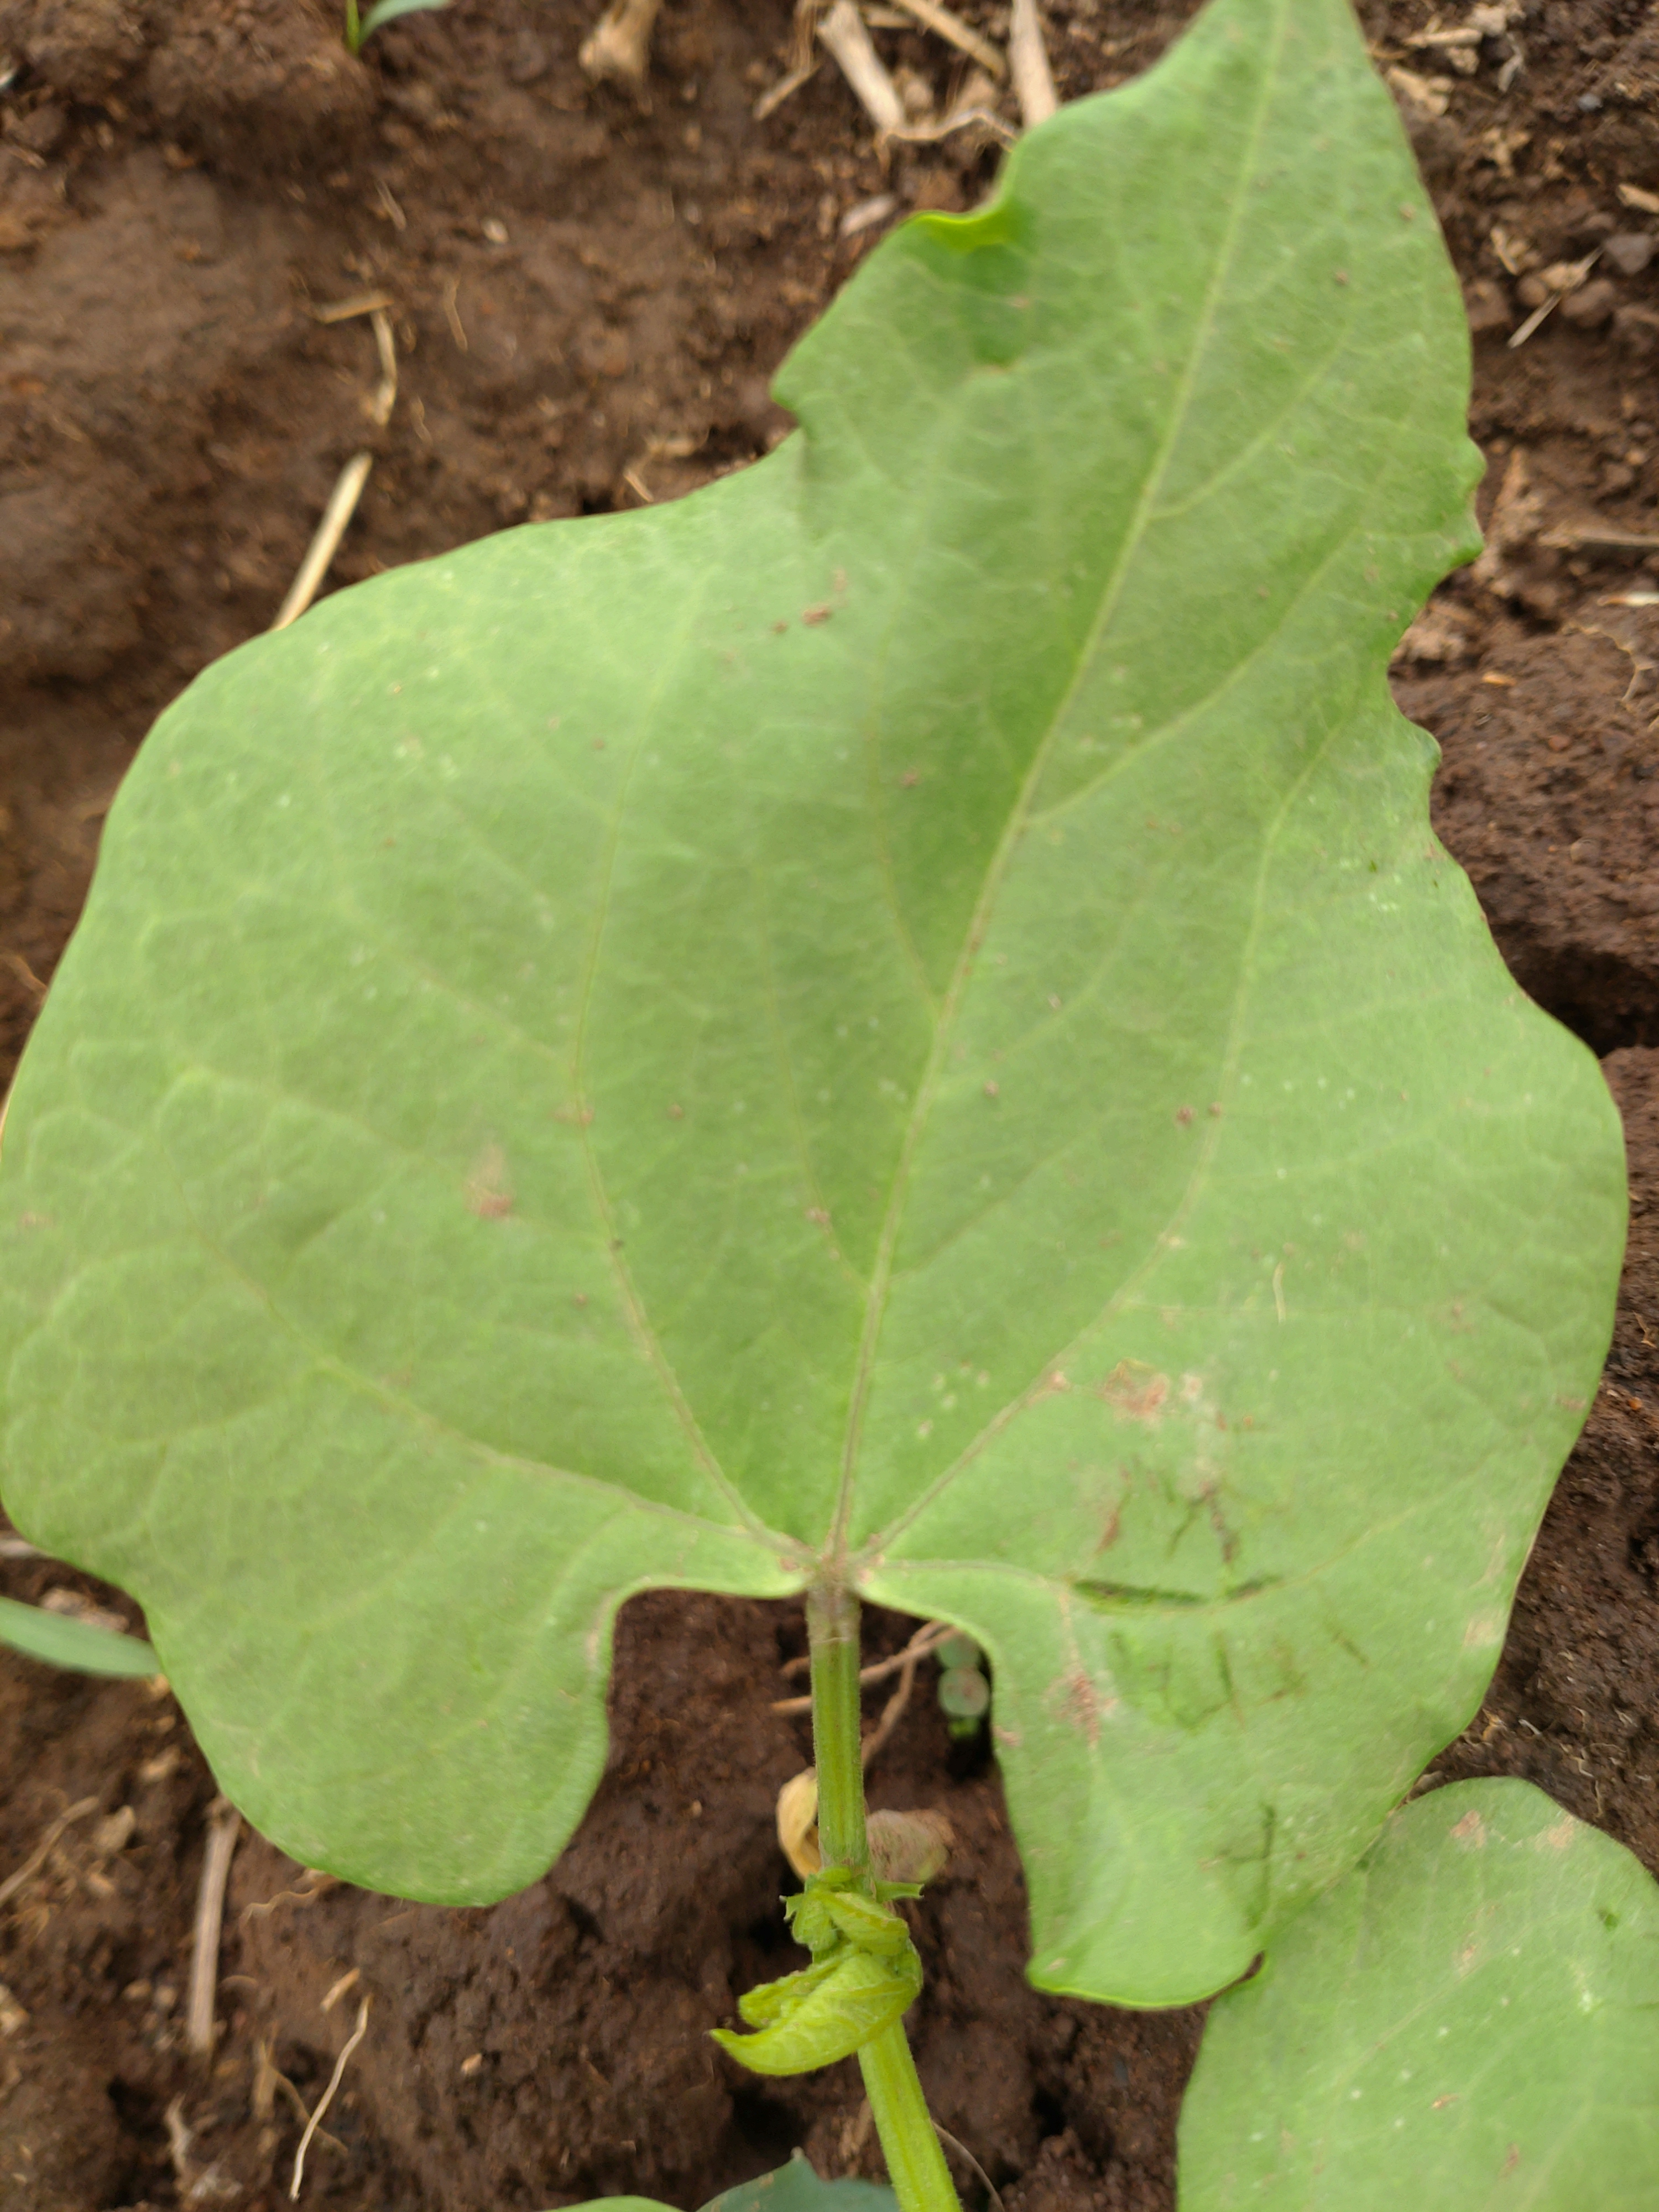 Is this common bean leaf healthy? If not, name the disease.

healthy
